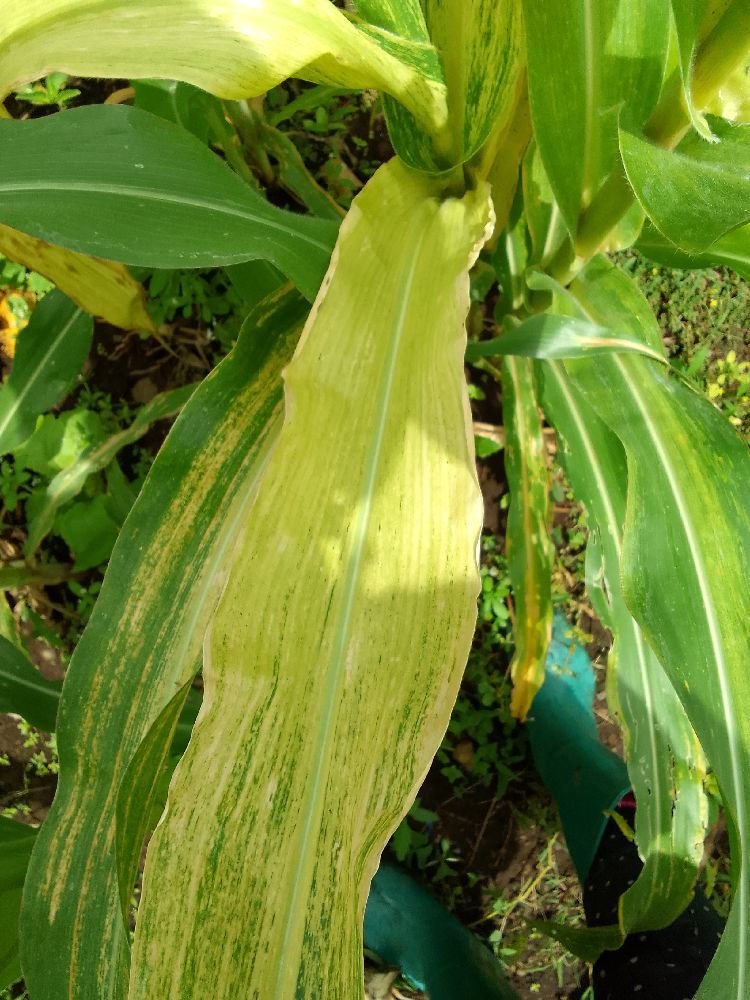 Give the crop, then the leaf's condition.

maize, maize lethal necrosis
